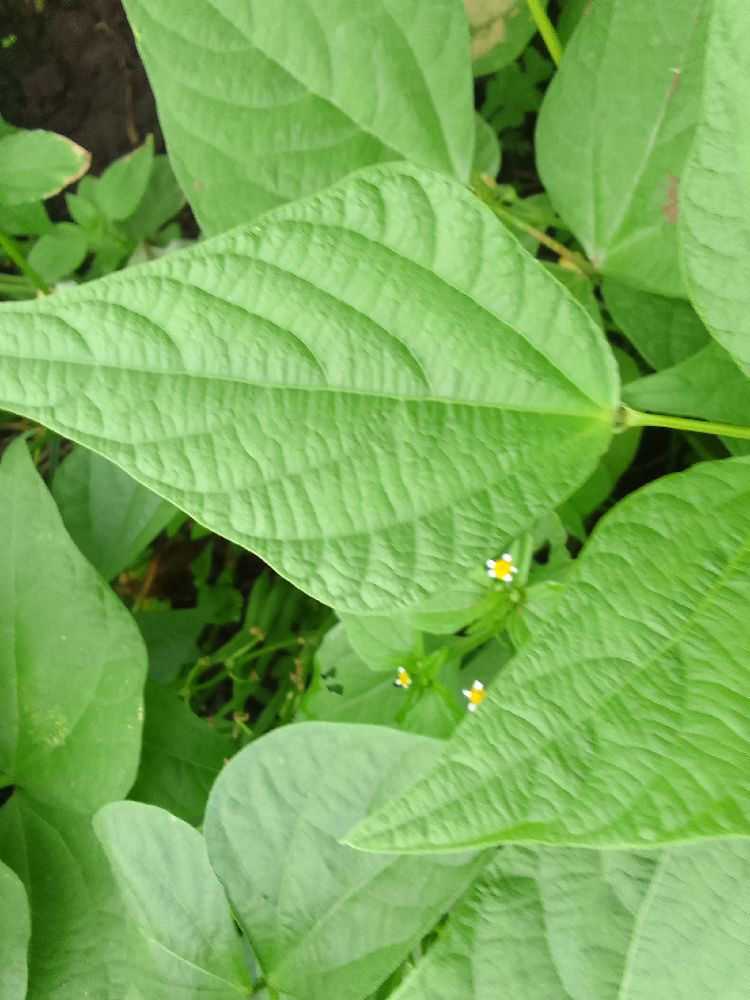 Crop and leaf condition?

common bean, healthy
